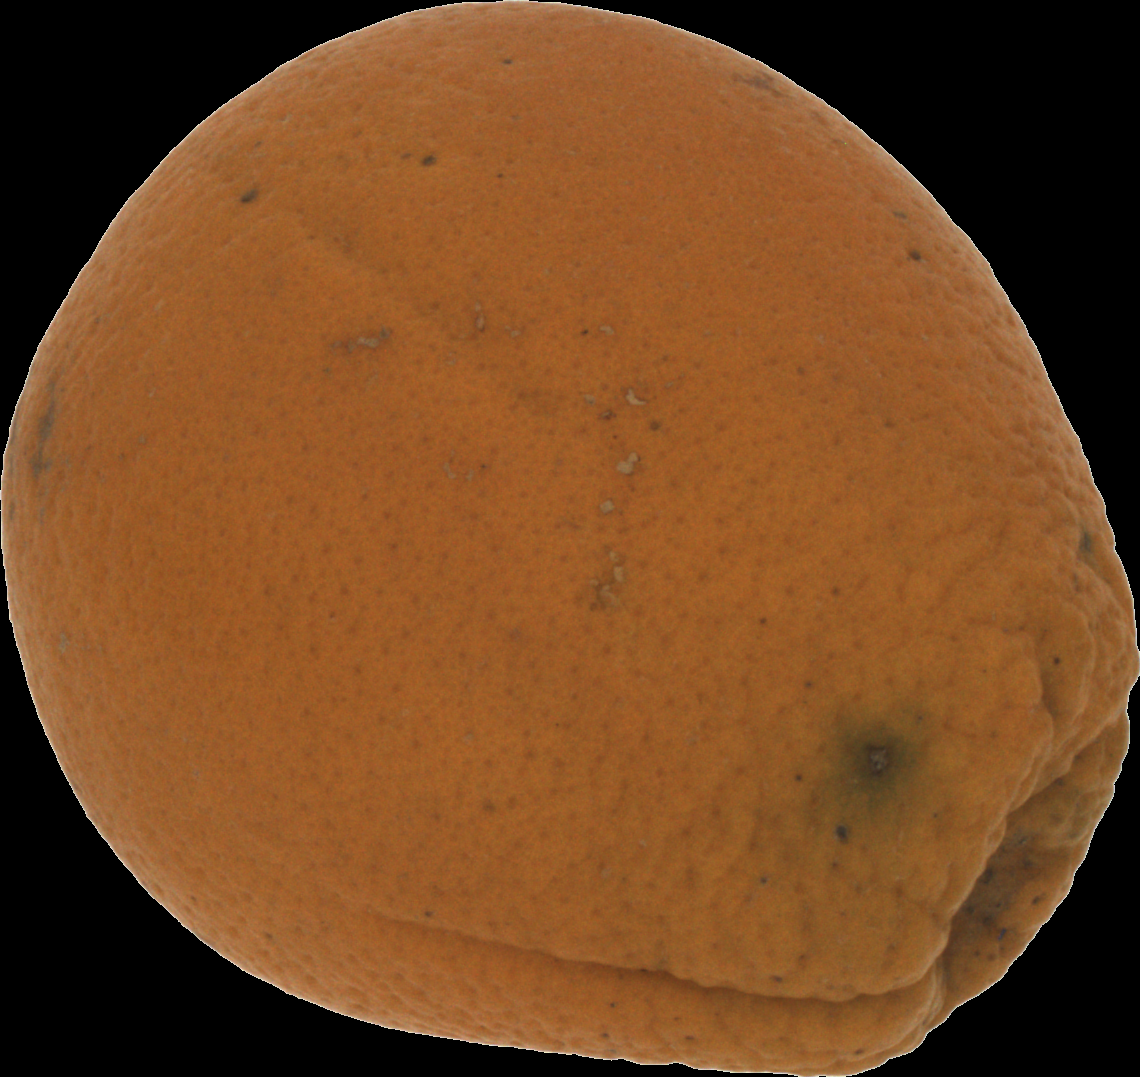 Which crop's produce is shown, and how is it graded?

orange, bad
